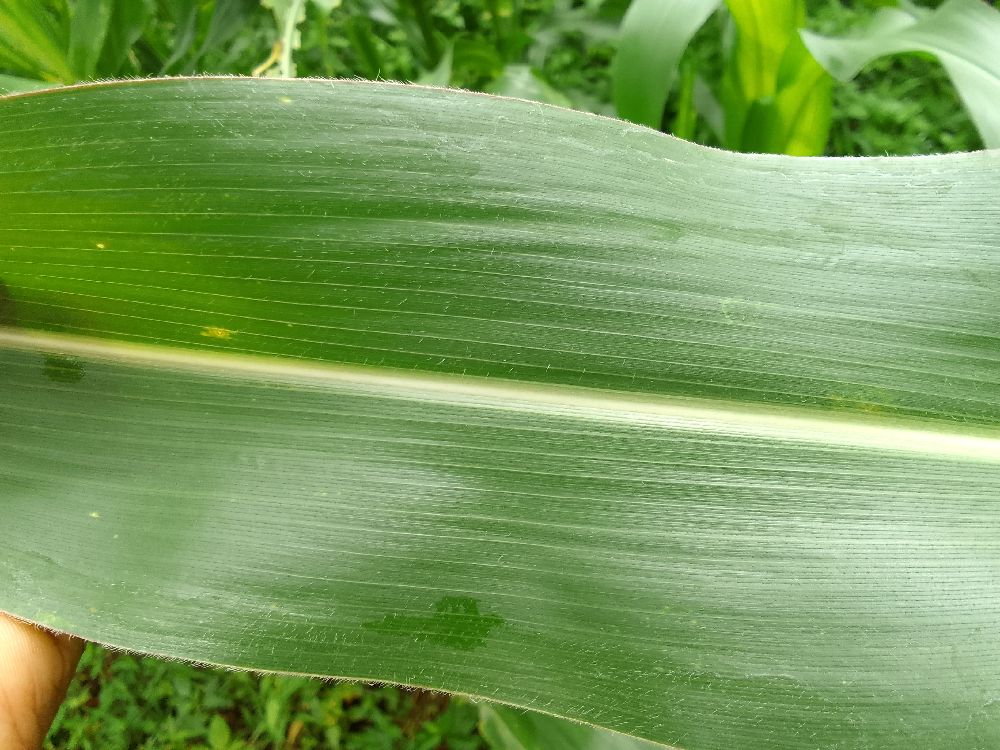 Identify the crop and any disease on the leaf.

maize, healthy
